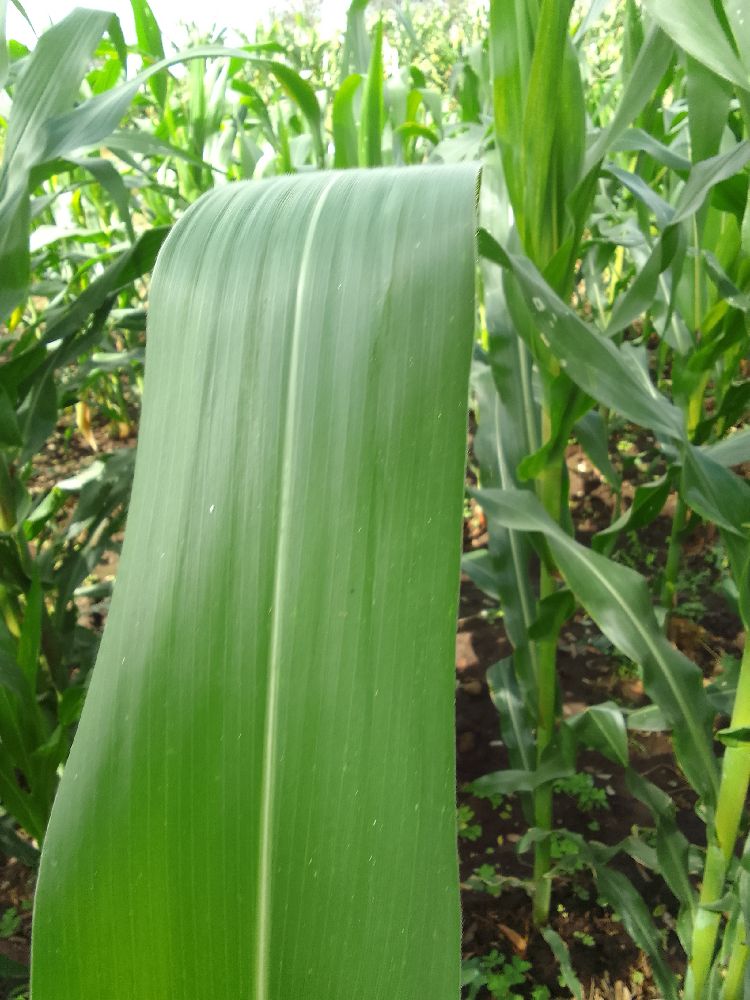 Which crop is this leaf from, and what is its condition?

maize, healthy
